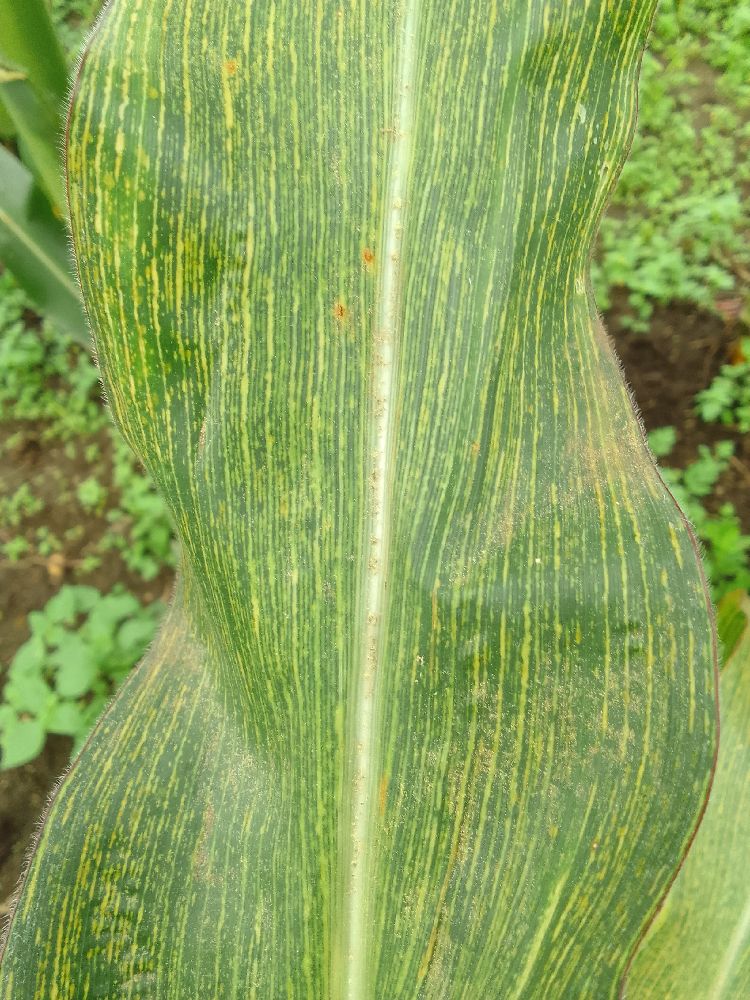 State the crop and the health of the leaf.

maize, maize streak virus
